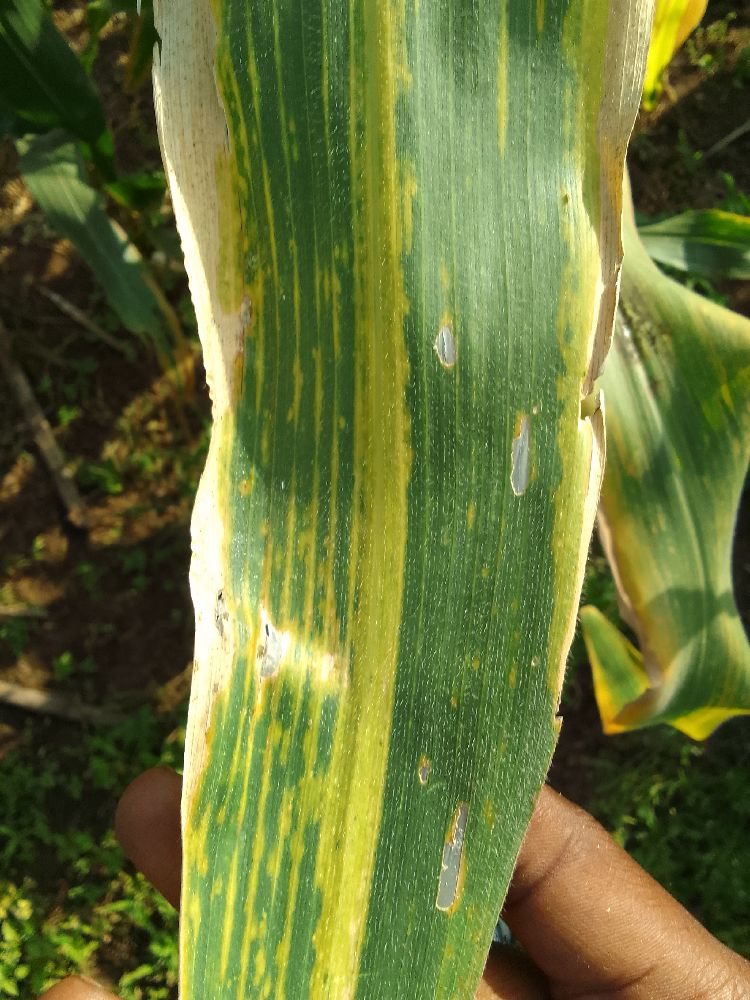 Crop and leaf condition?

maize, maize lethal necrosis
